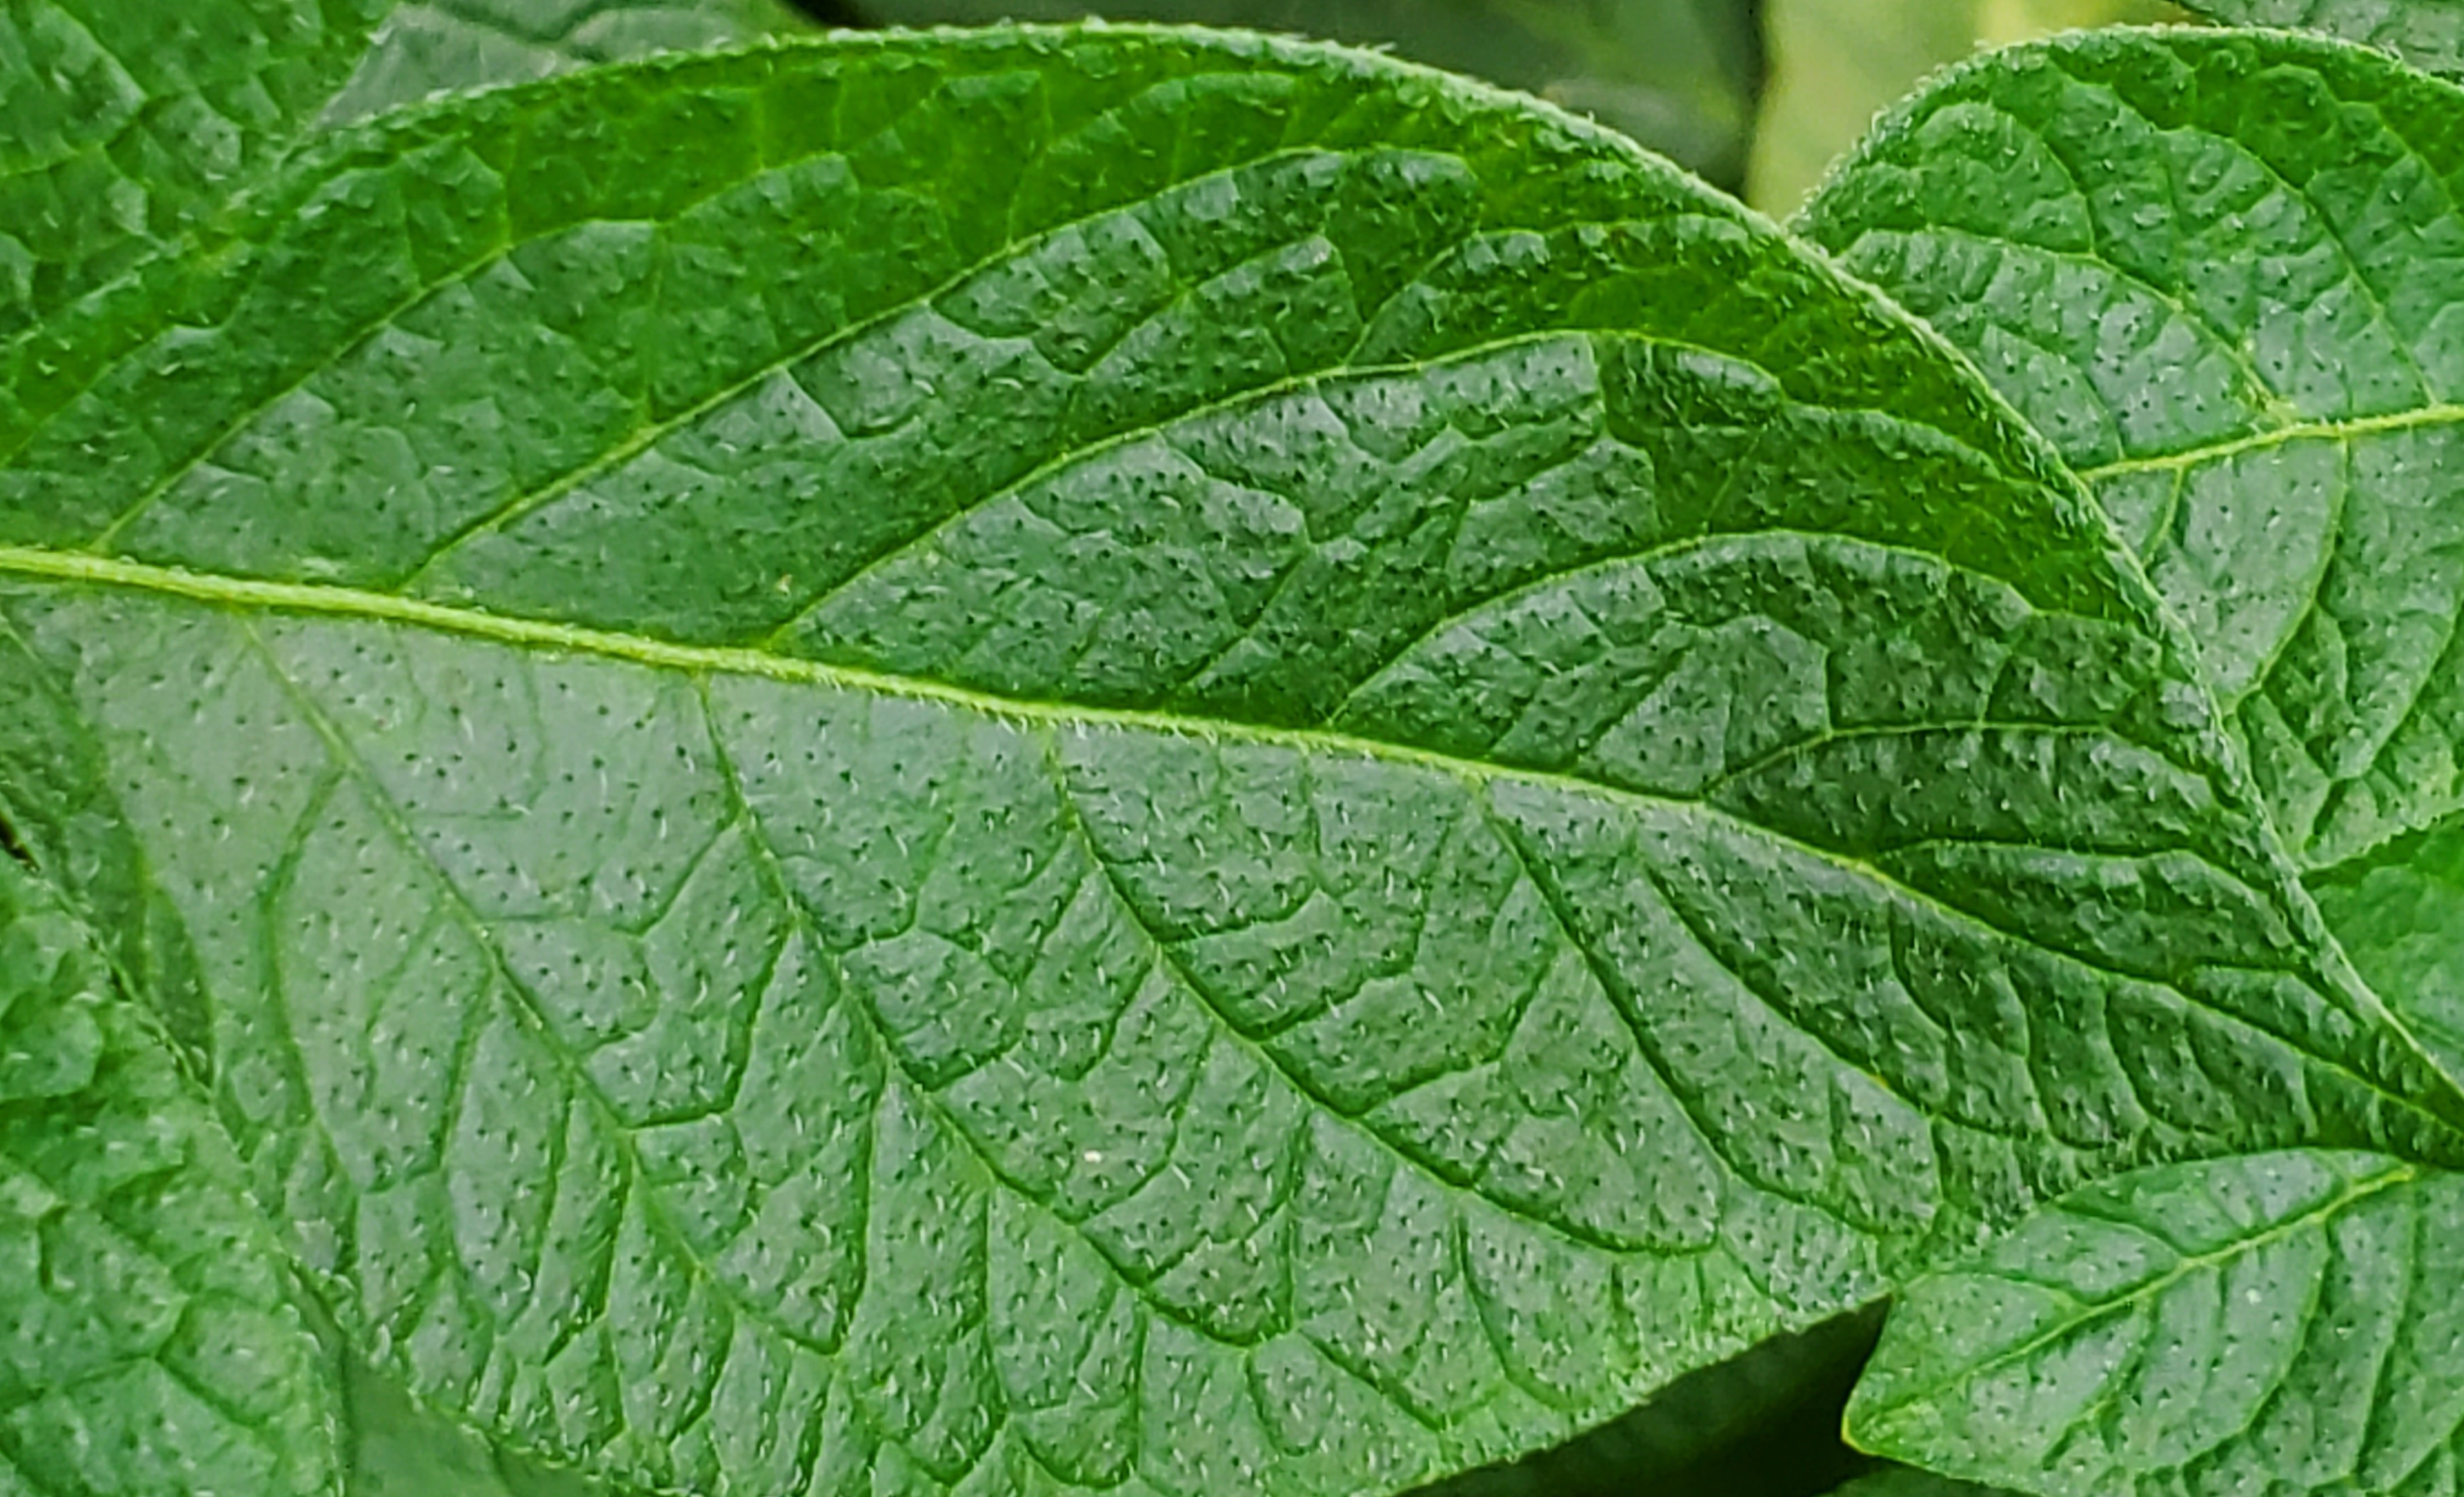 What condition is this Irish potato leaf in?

healthy
